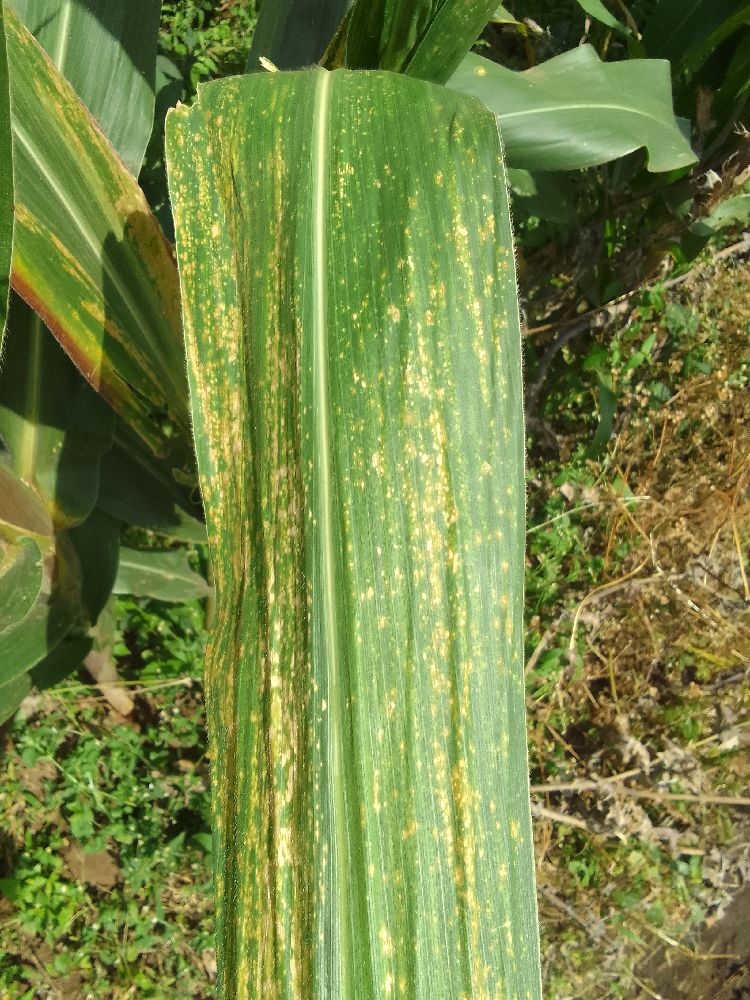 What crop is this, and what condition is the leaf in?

maize, maize lethal necrosis
